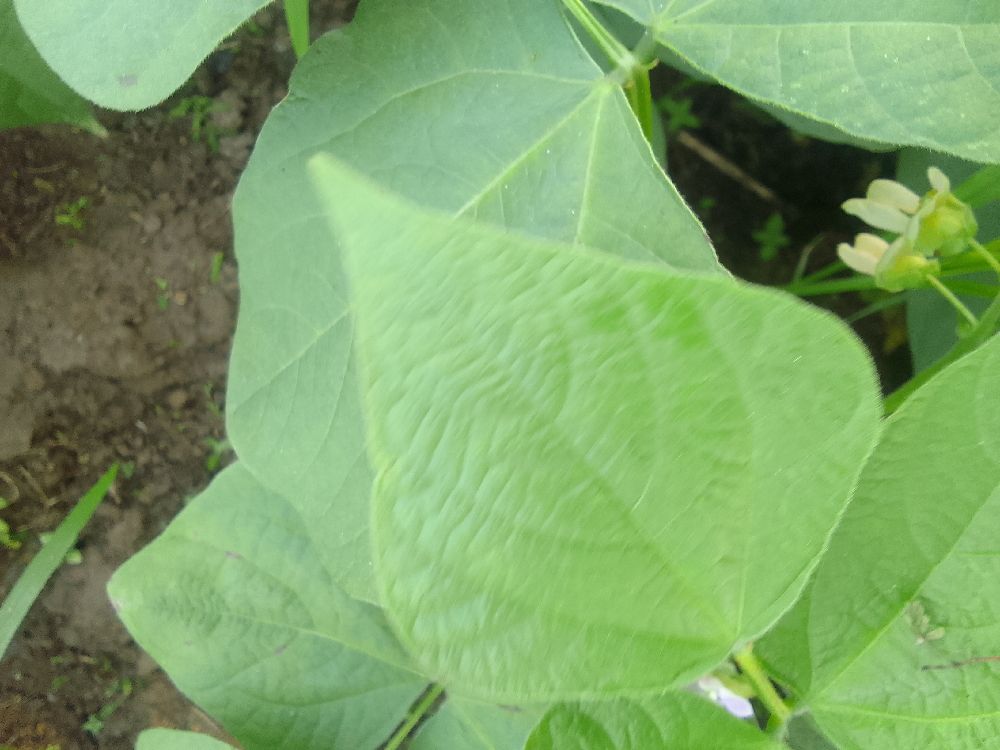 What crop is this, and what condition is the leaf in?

common bean, healthy
